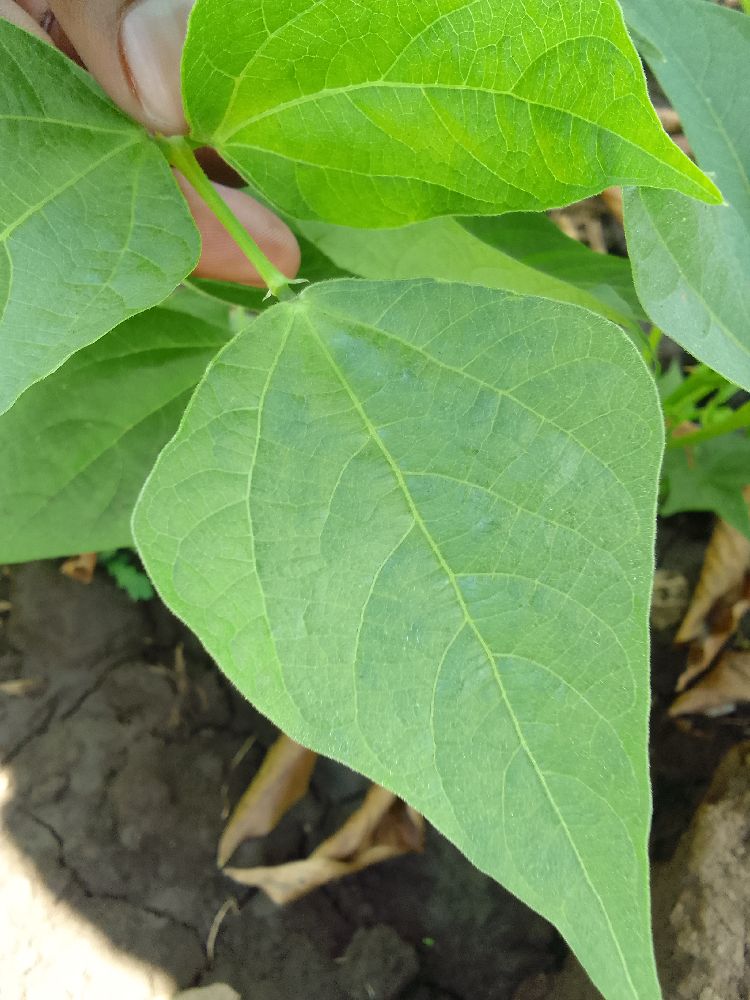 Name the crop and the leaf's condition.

common bean, healthy
